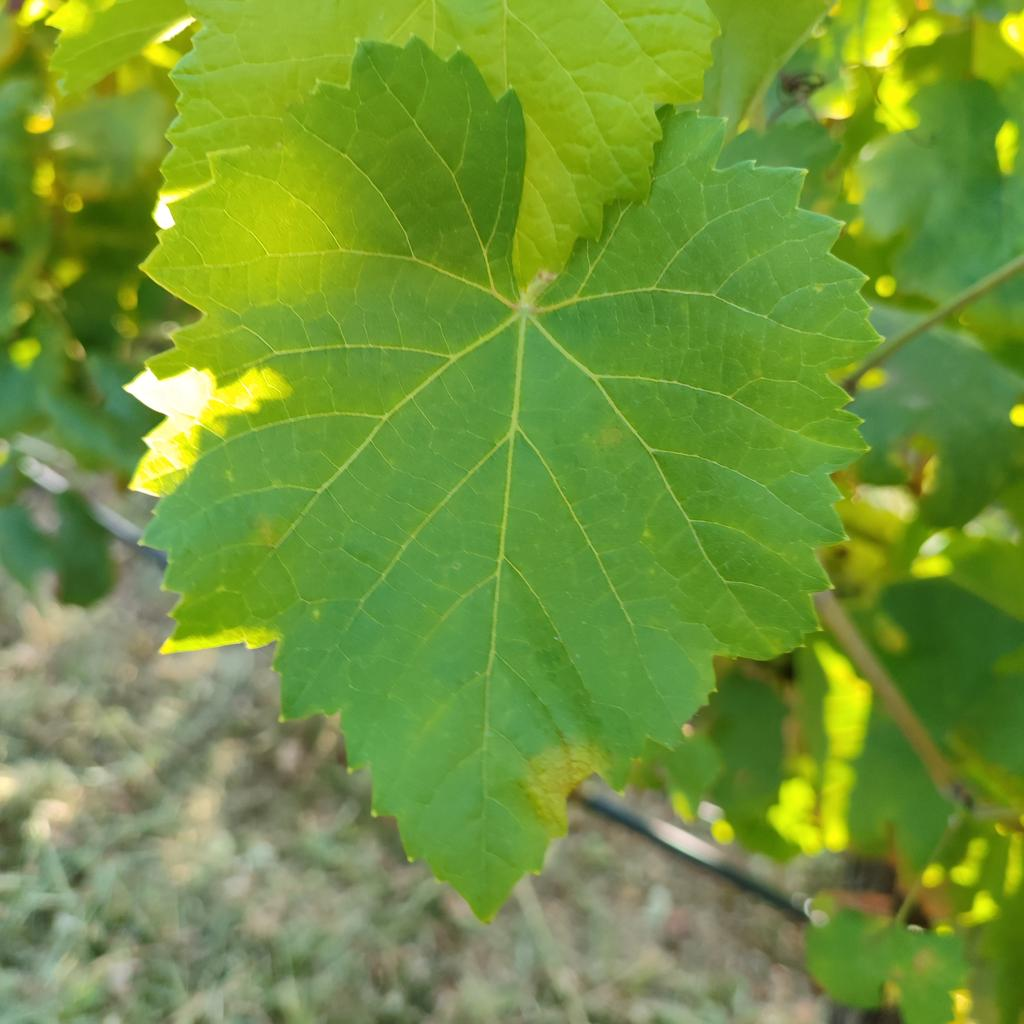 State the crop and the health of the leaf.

grapevine, downy mildew
